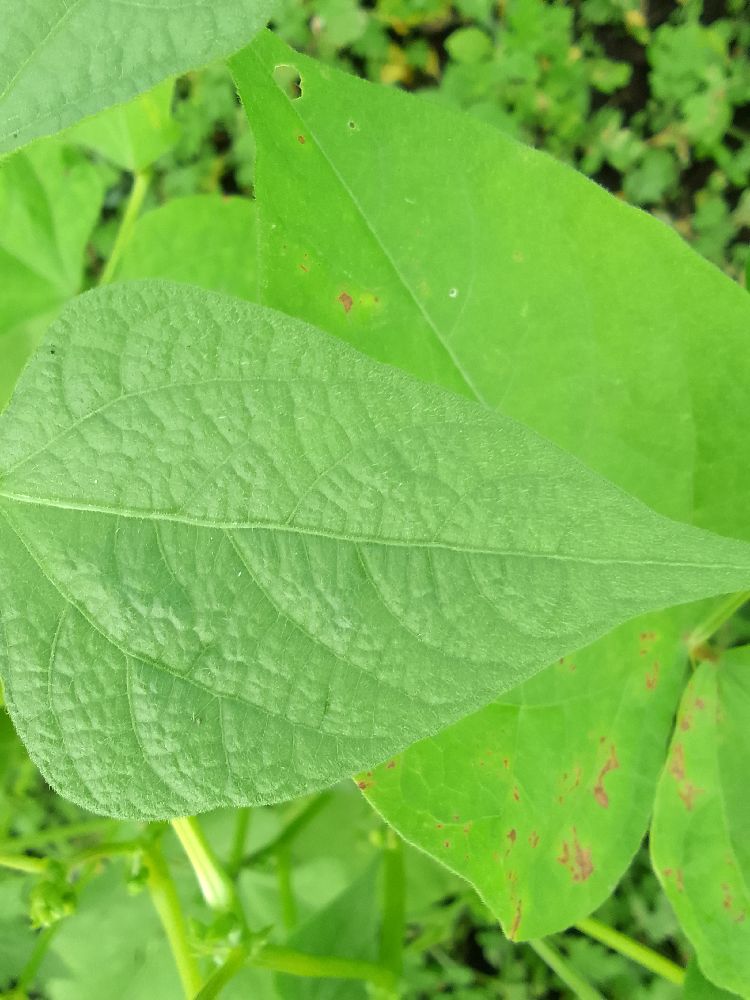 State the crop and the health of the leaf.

common bean, healthy
